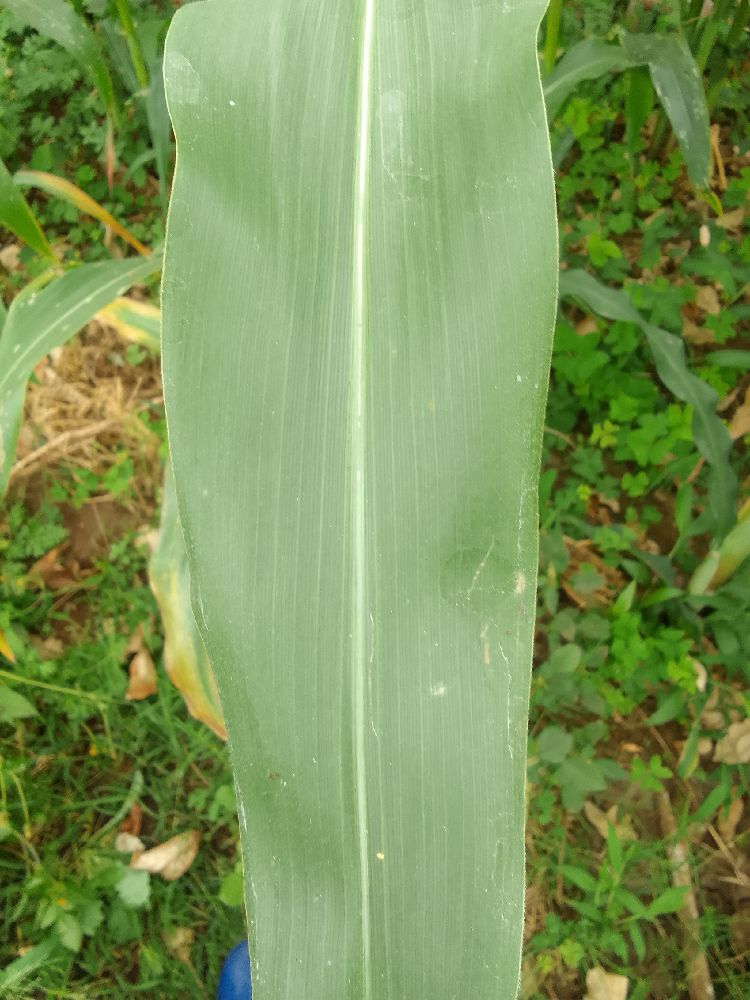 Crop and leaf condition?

maize, healthy
